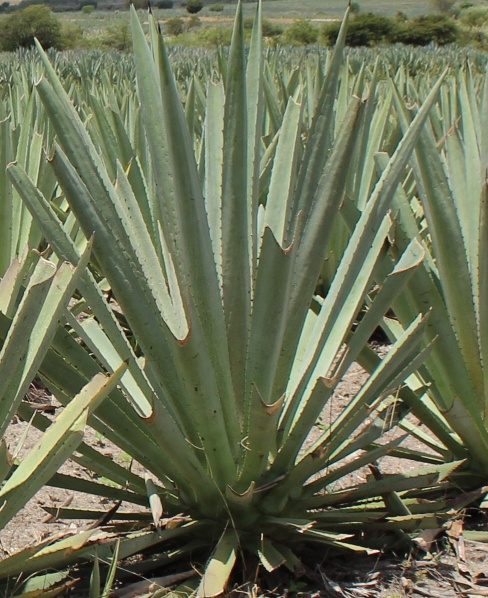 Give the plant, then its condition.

agave, healthy
